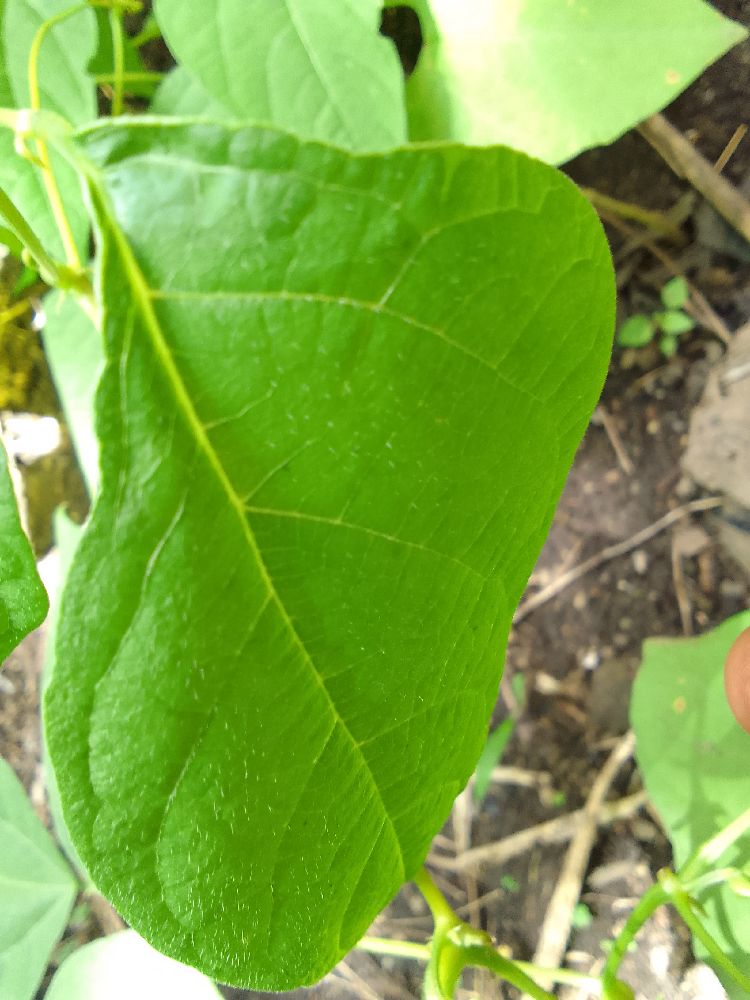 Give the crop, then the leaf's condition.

common bean, healthy
